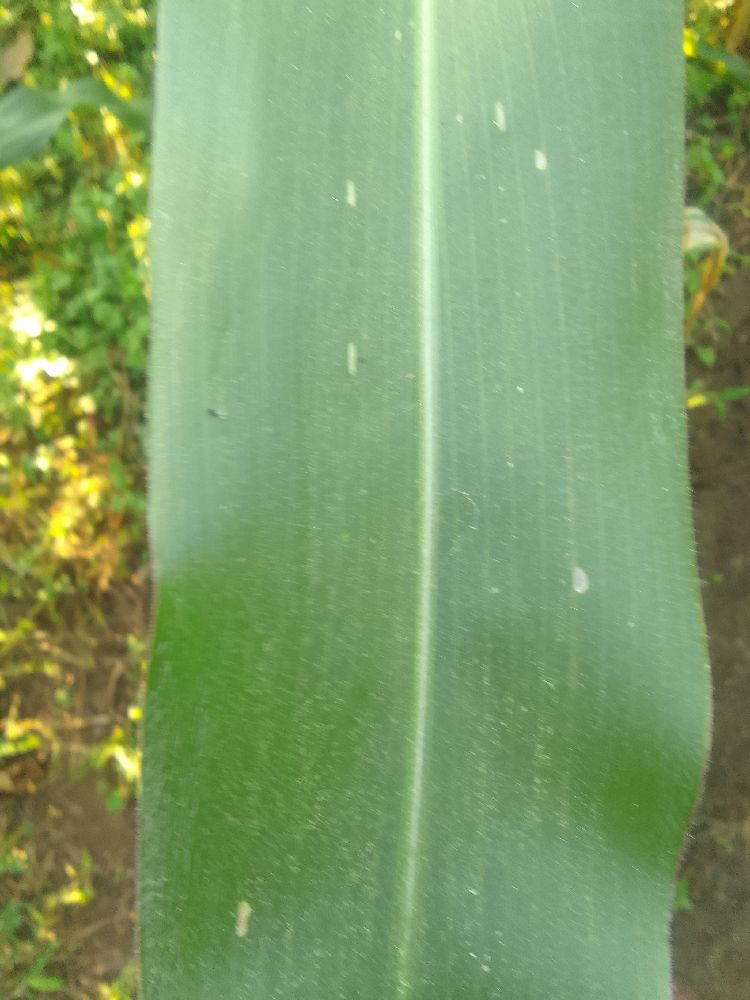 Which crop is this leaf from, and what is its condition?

maize, healthy
